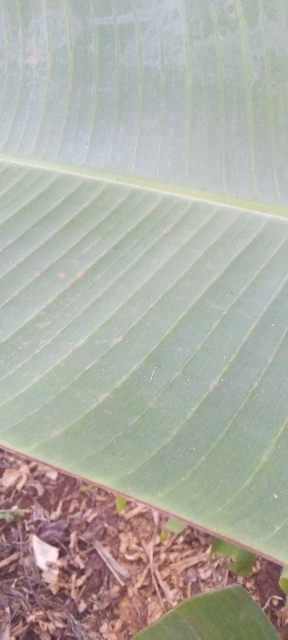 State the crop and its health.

banana, healthy
